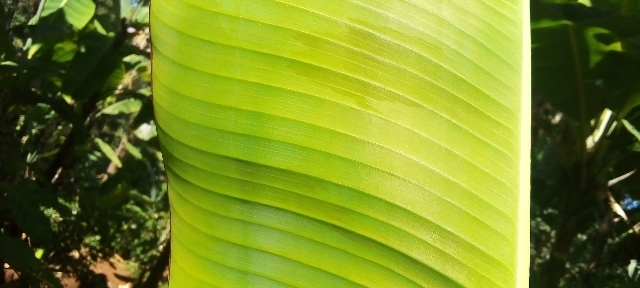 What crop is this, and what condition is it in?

banana, healthy
